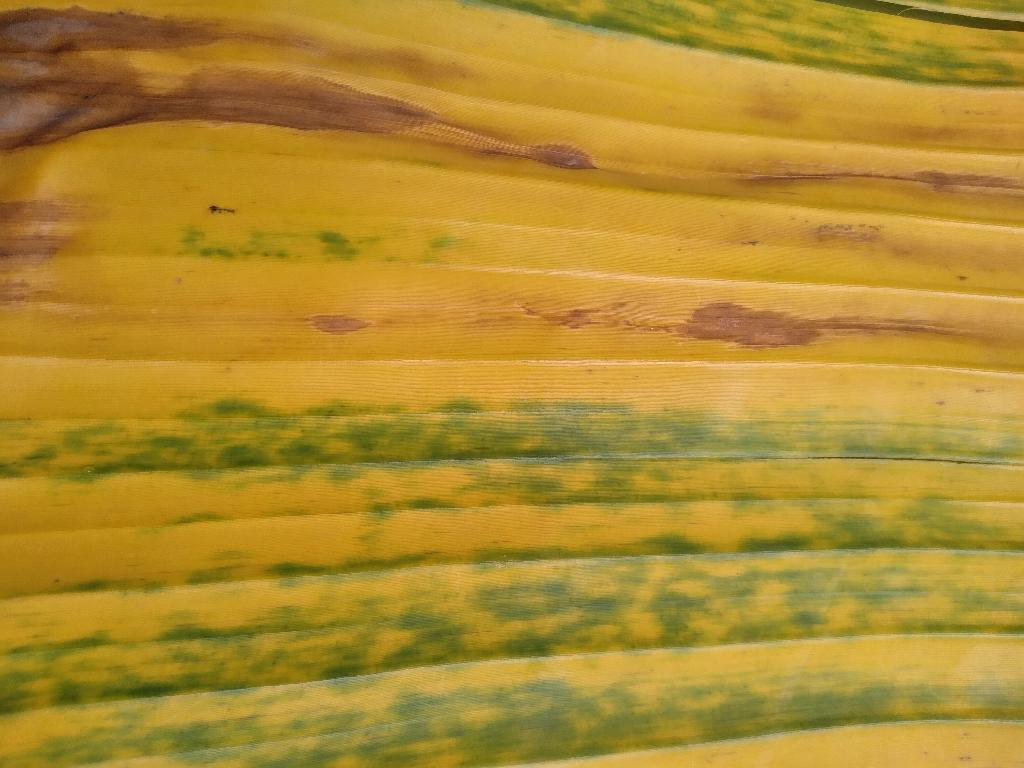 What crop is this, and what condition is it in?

banana, fusarium wilt race 1
